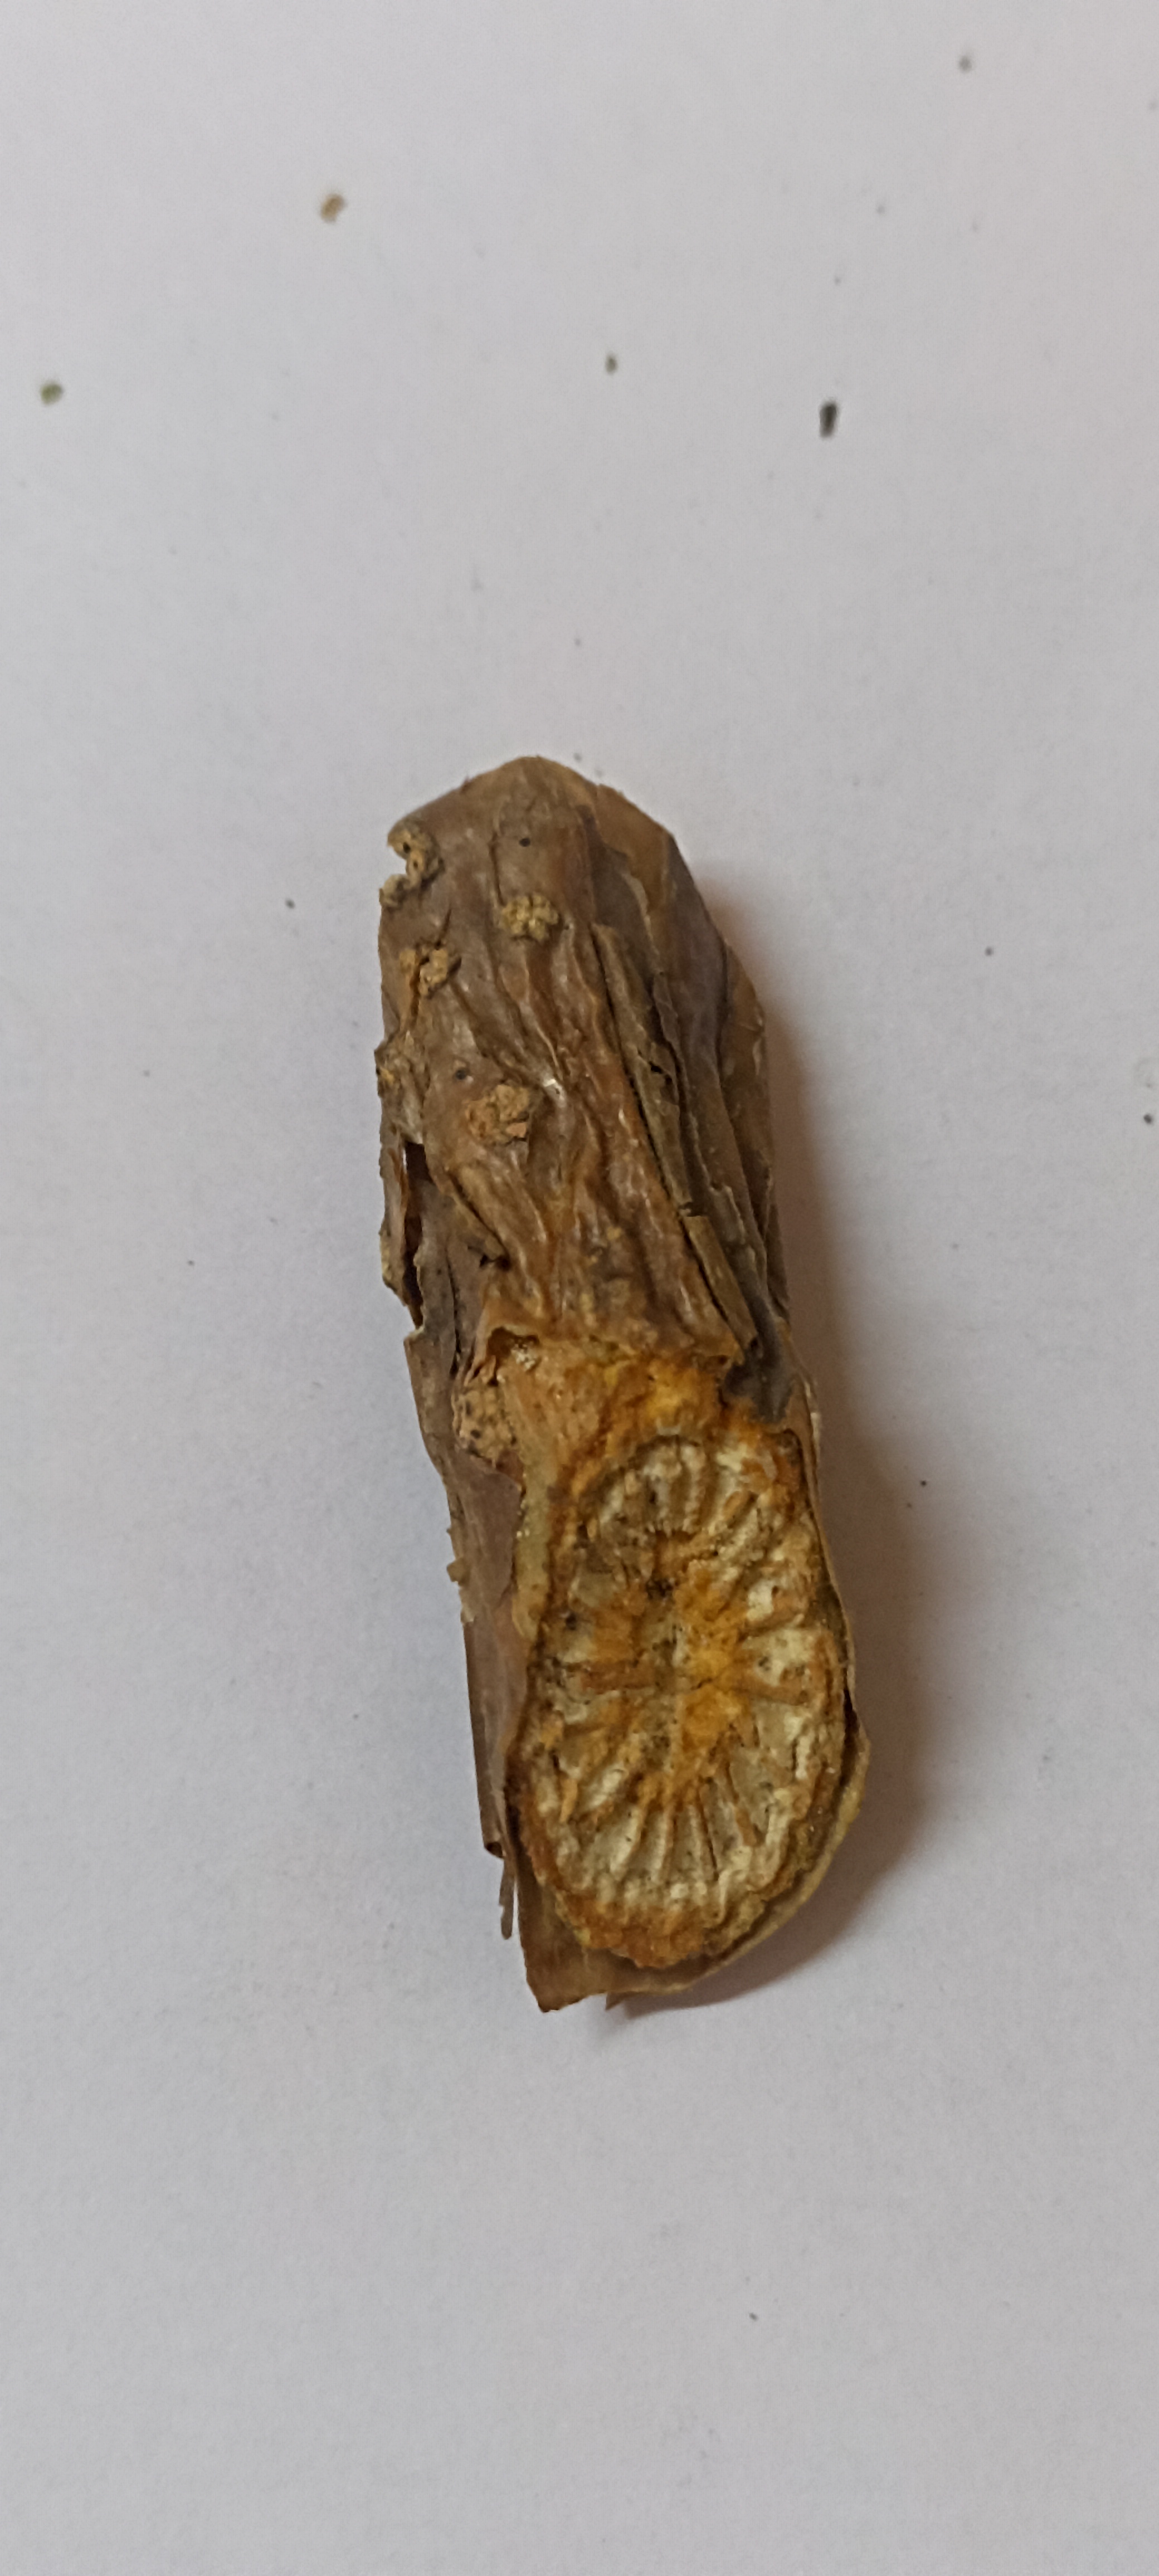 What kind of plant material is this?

gulvel
